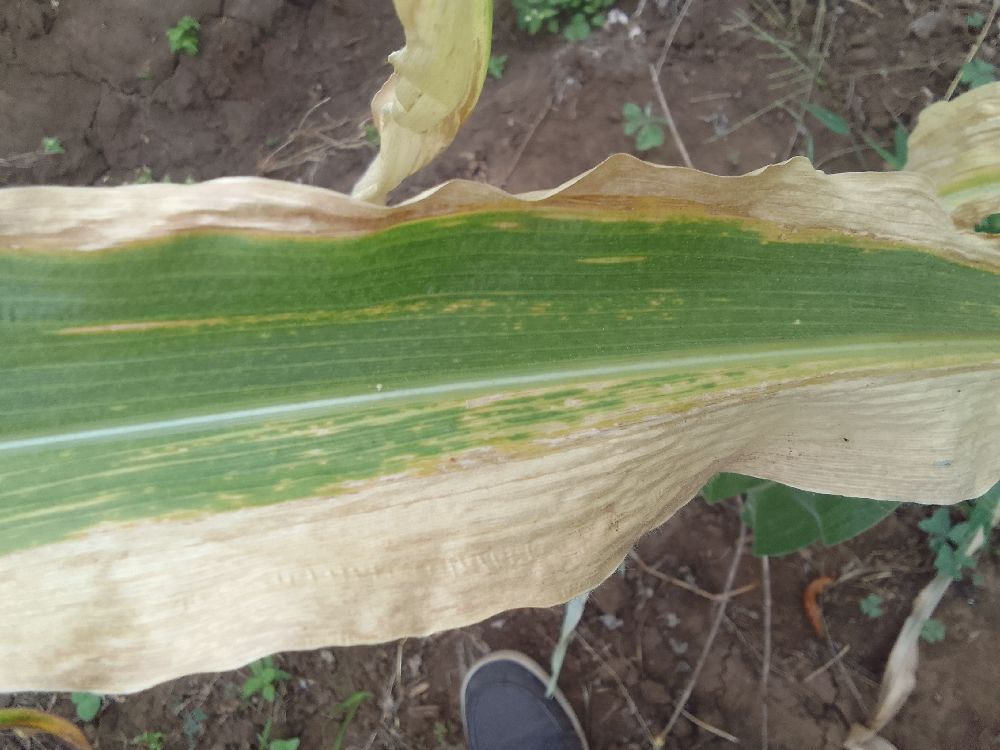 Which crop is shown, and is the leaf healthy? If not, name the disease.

maize, maize lethal necrosis
